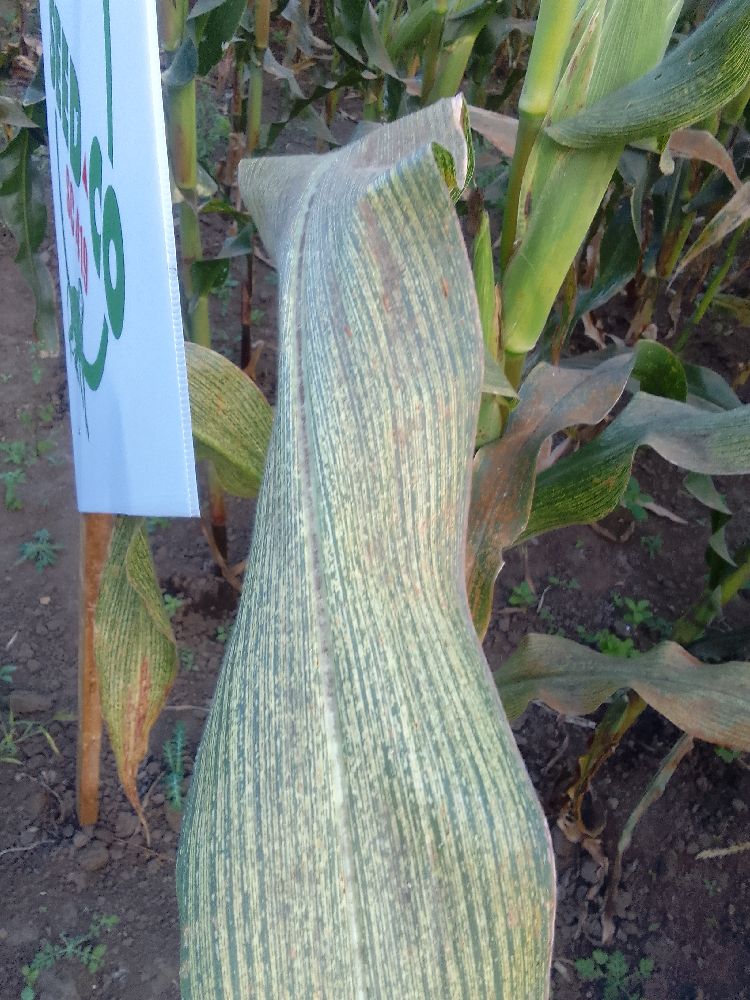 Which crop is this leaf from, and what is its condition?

maize, maize streak virus
